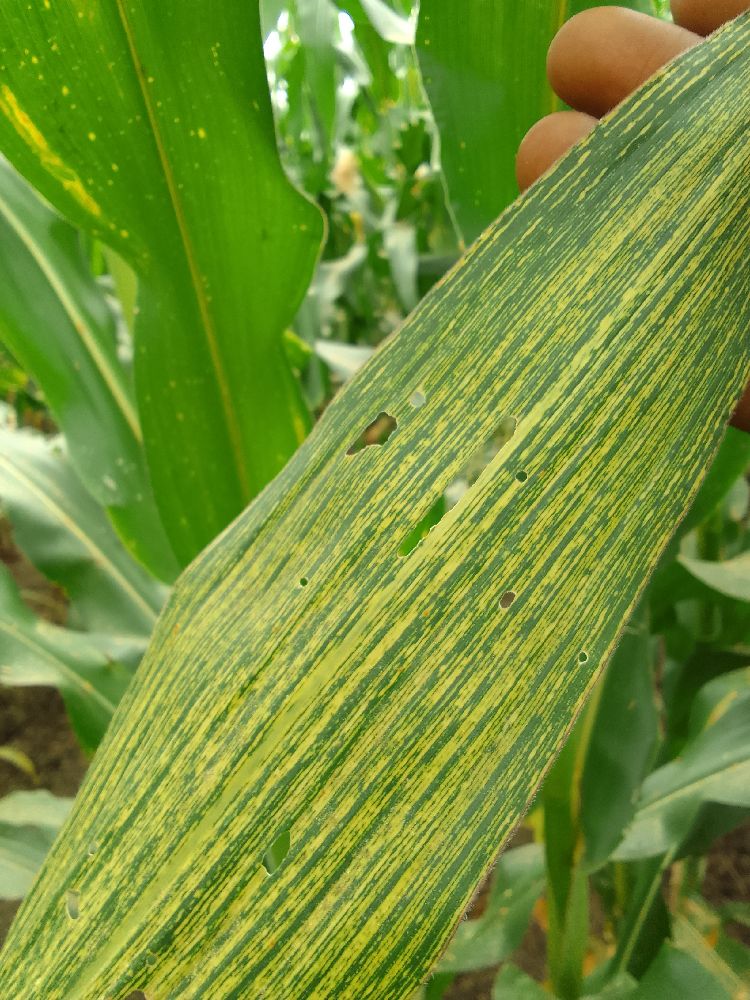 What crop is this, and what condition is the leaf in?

maize, maize streak virus
